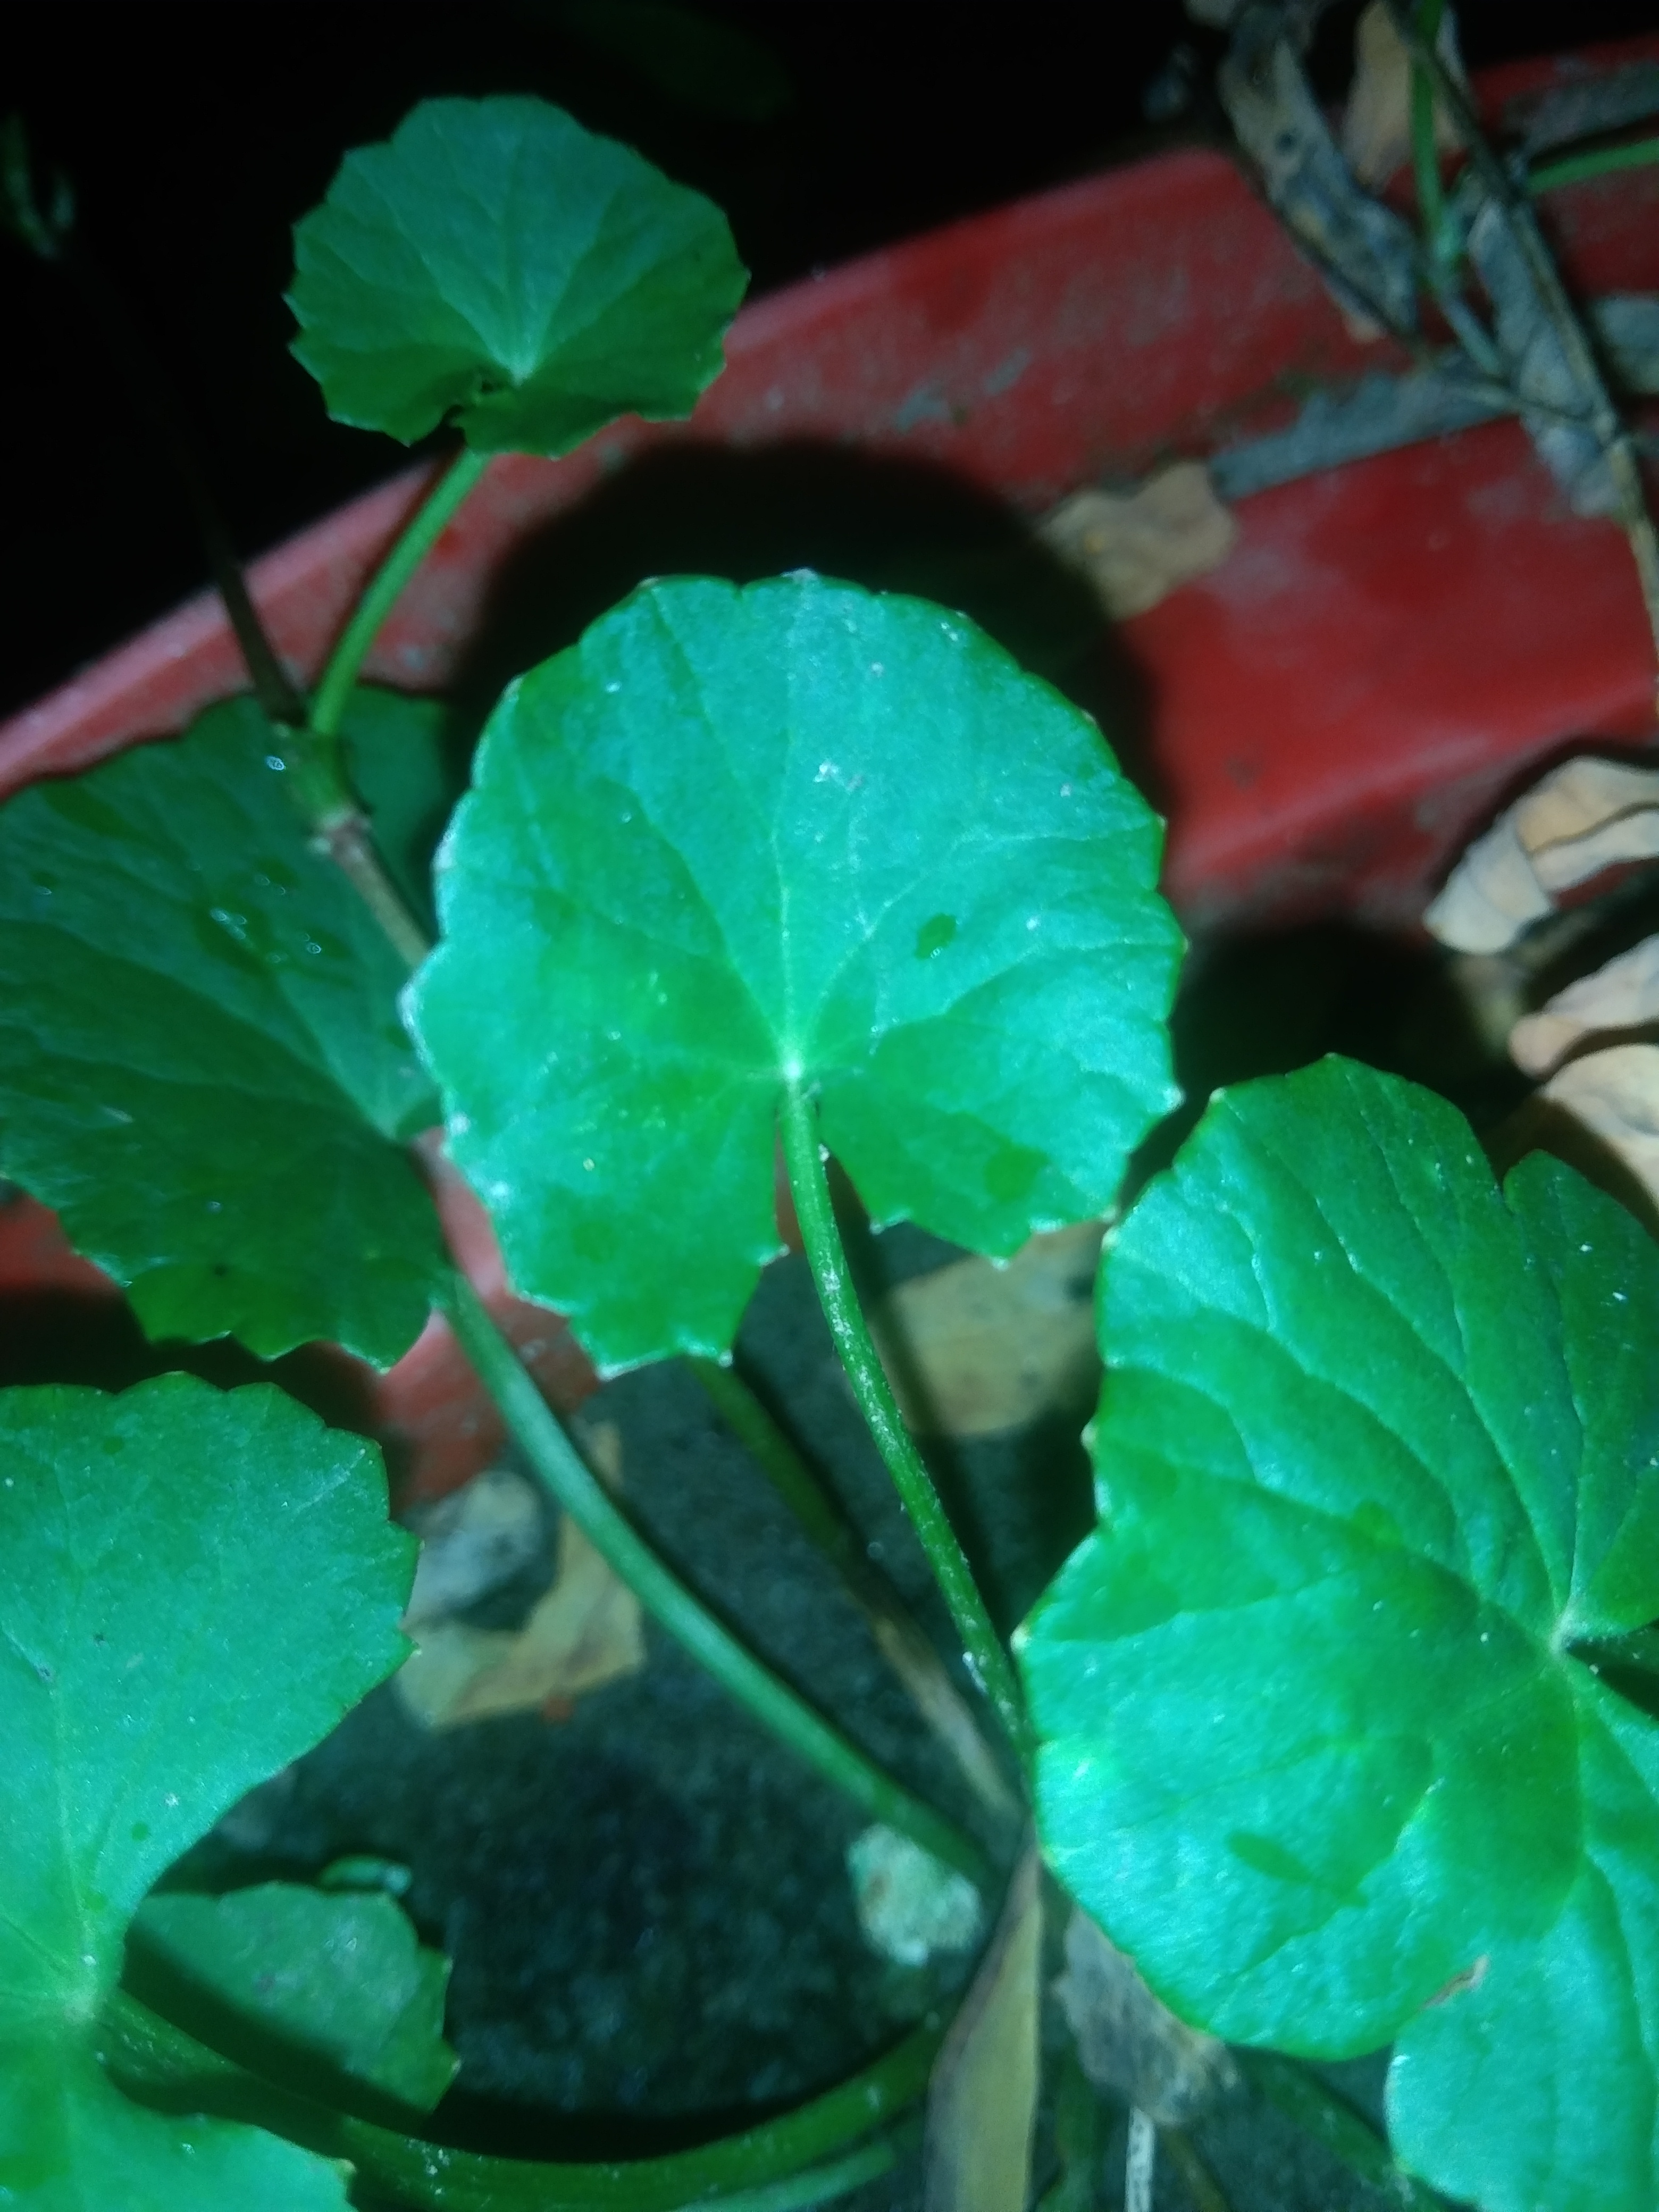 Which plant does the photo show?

thankuni
